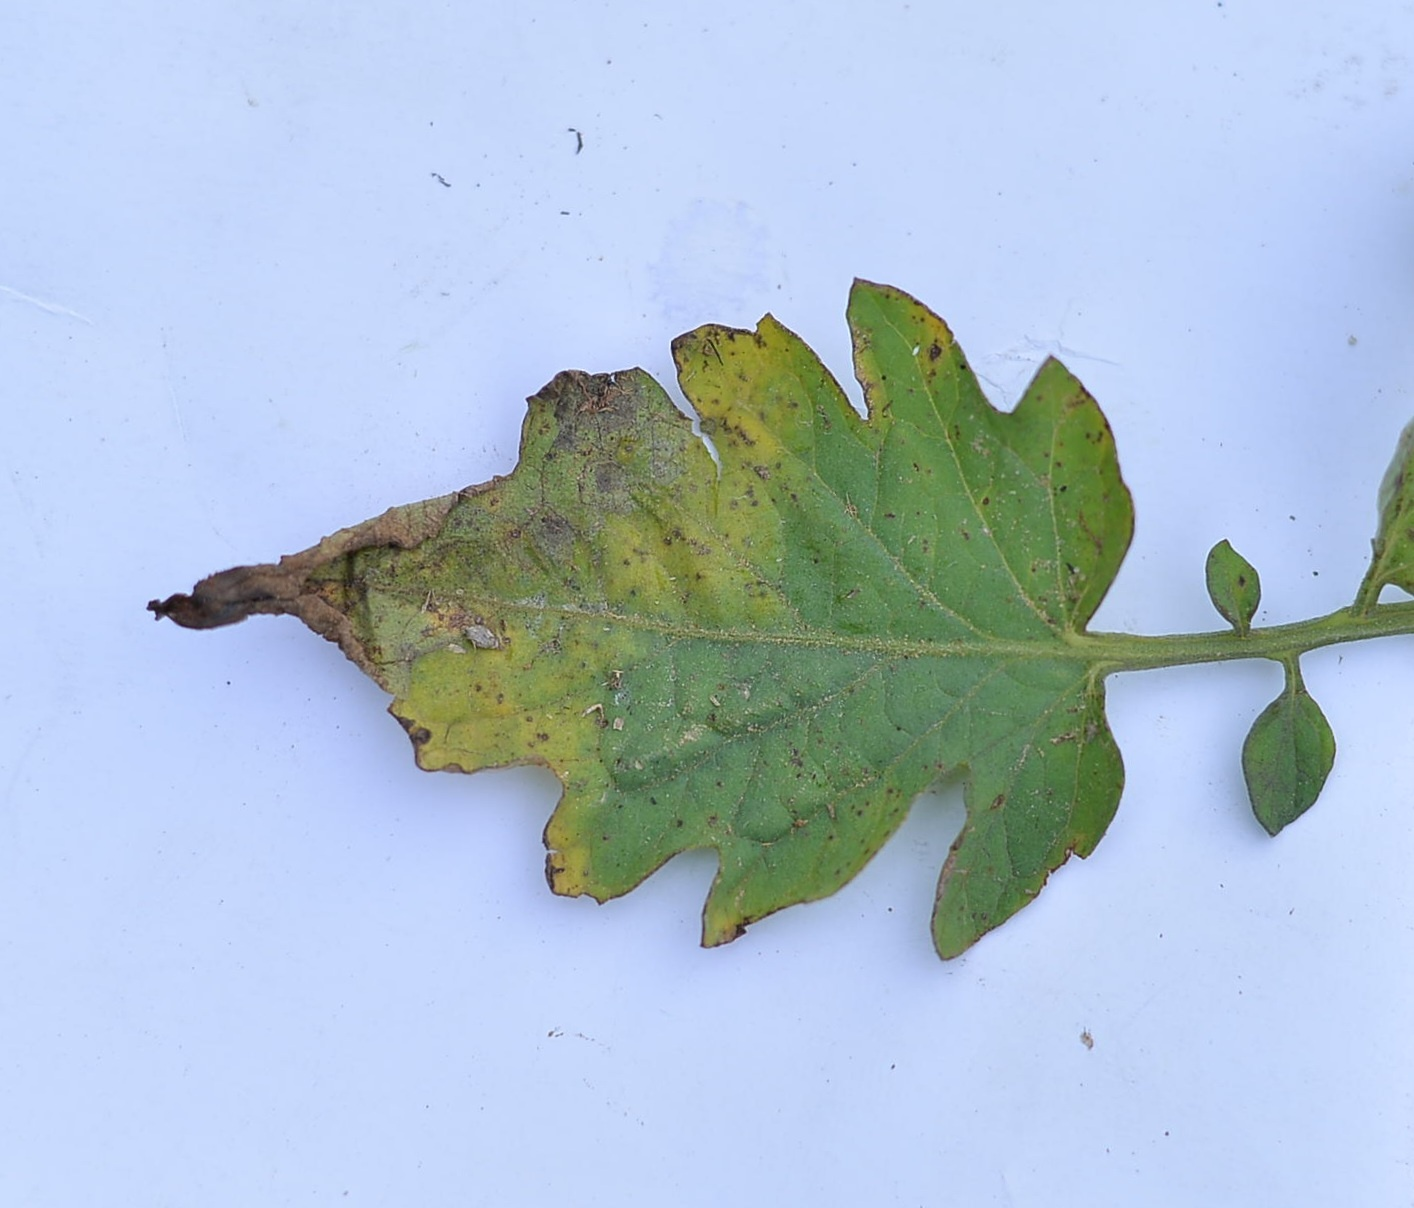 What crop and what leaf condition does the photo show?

tomato, infected
